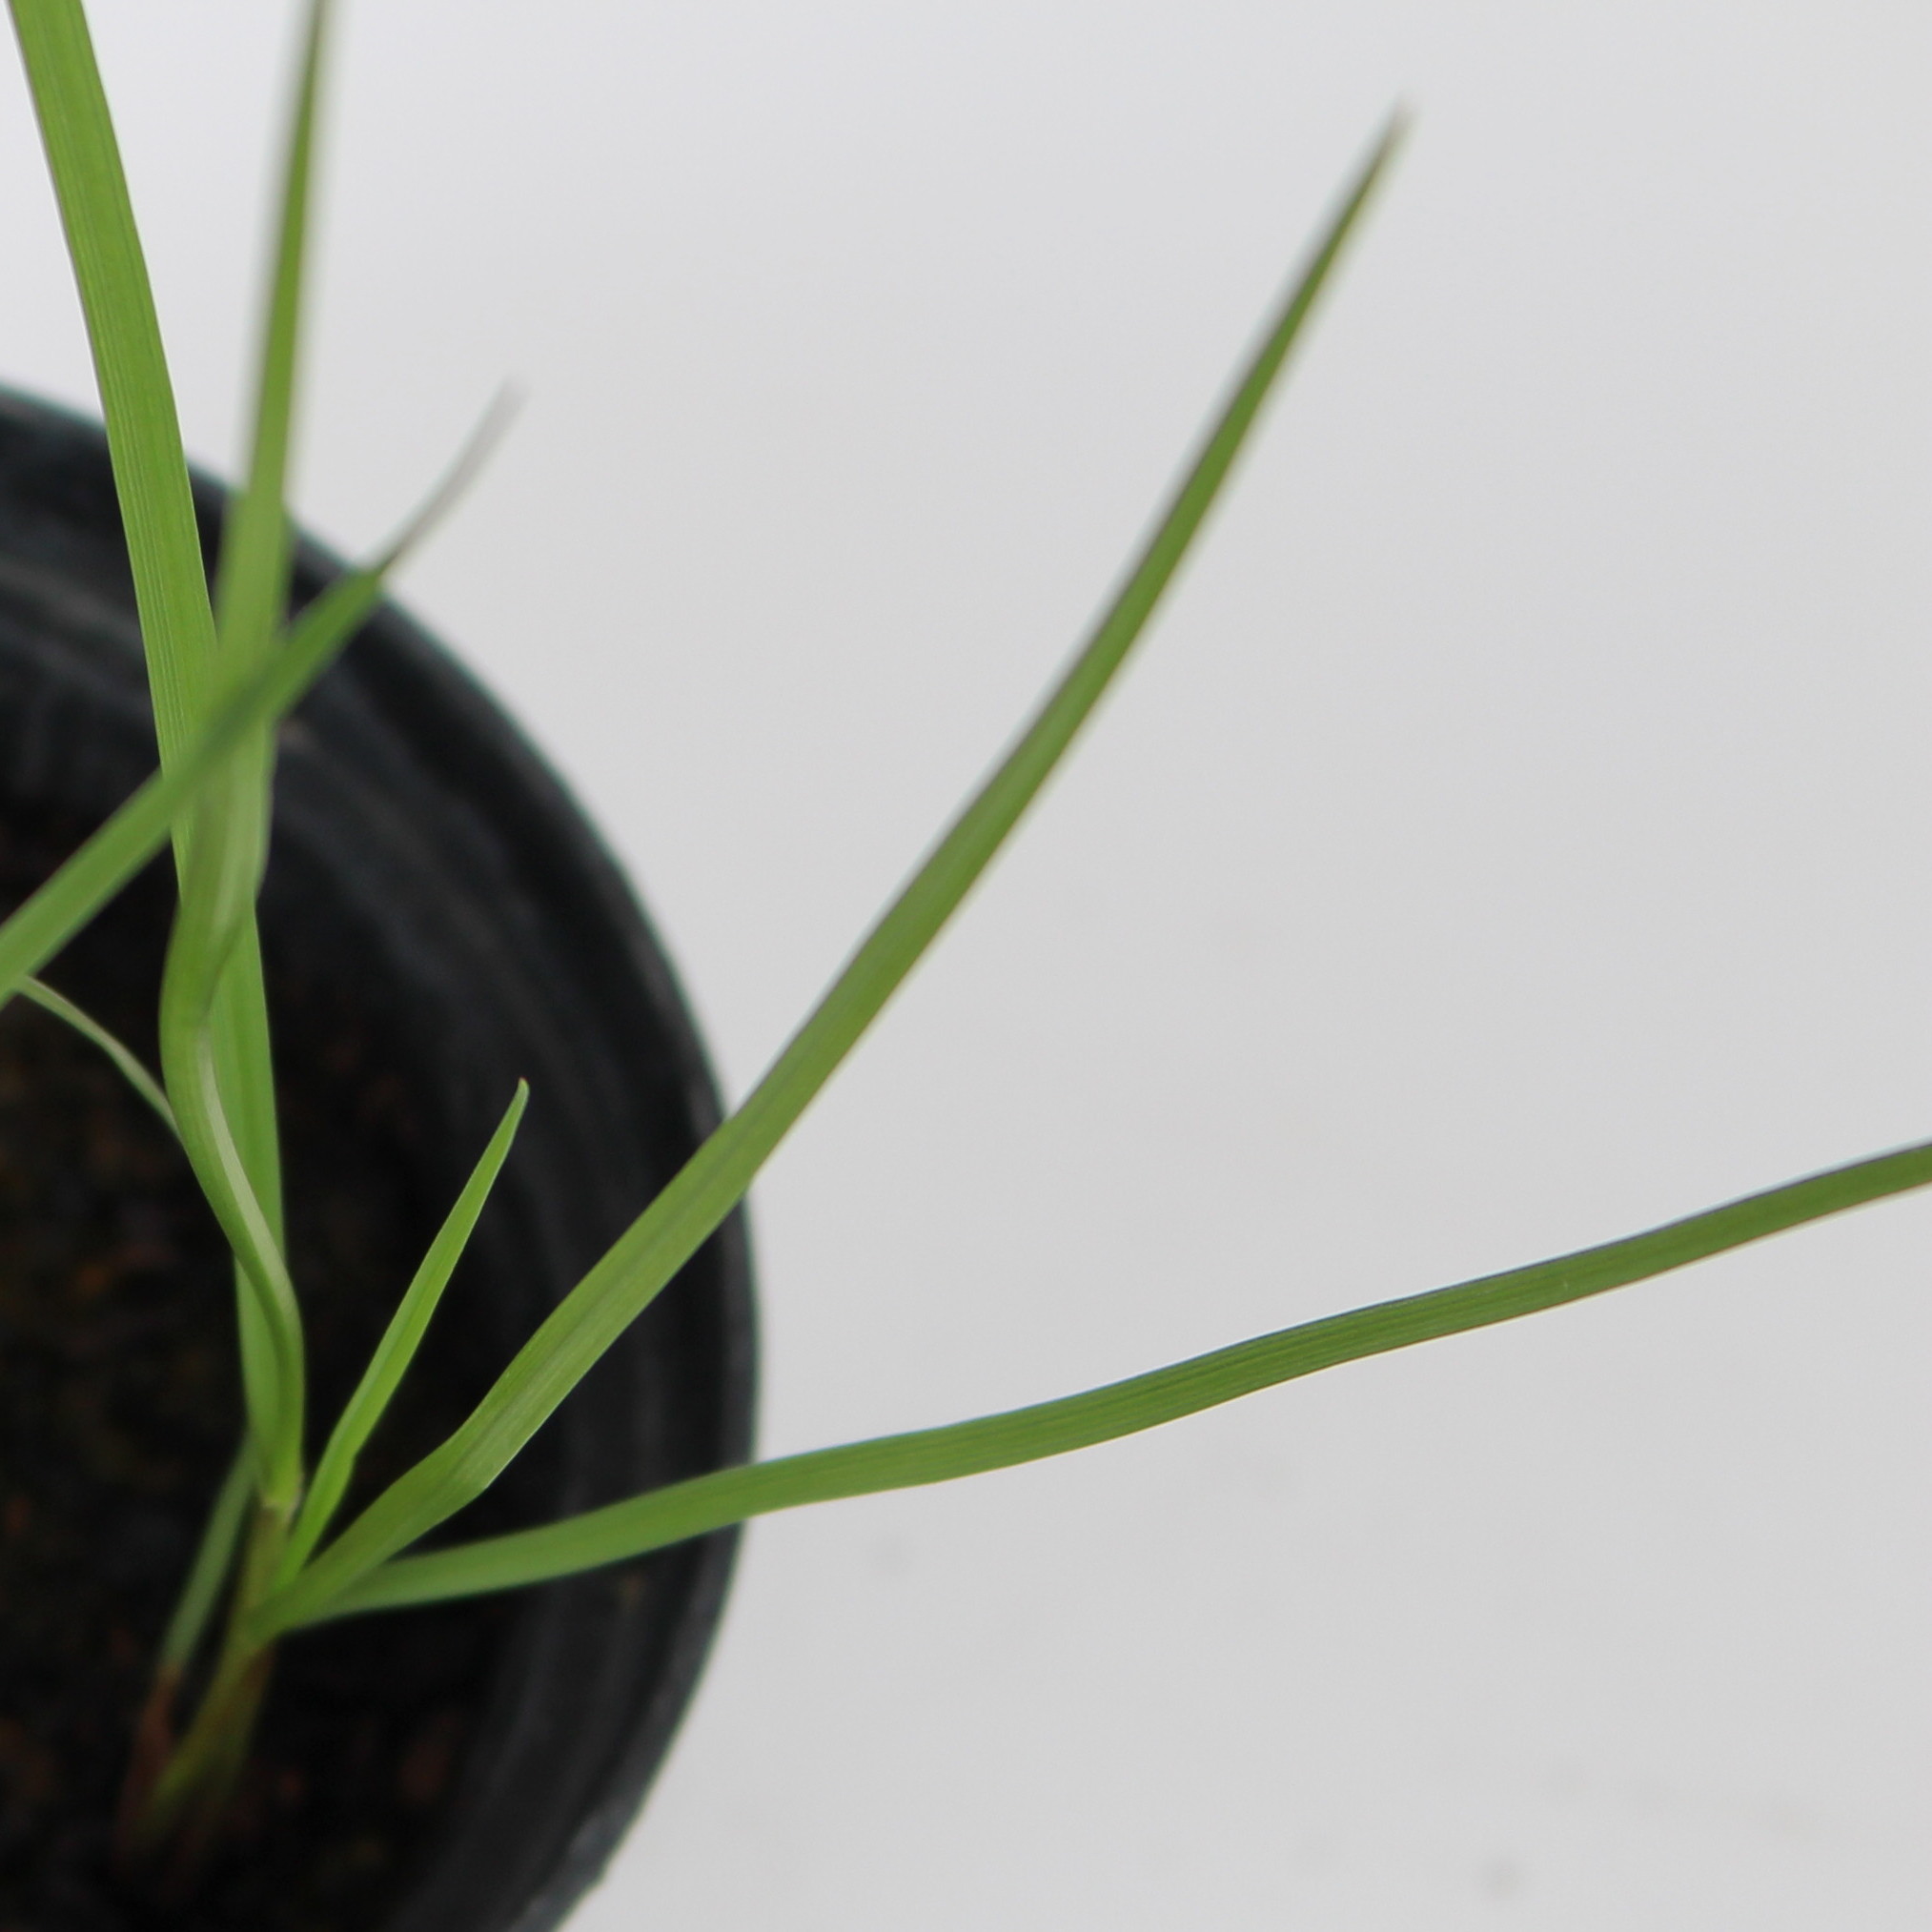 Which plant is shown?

Lolium multiflorum
